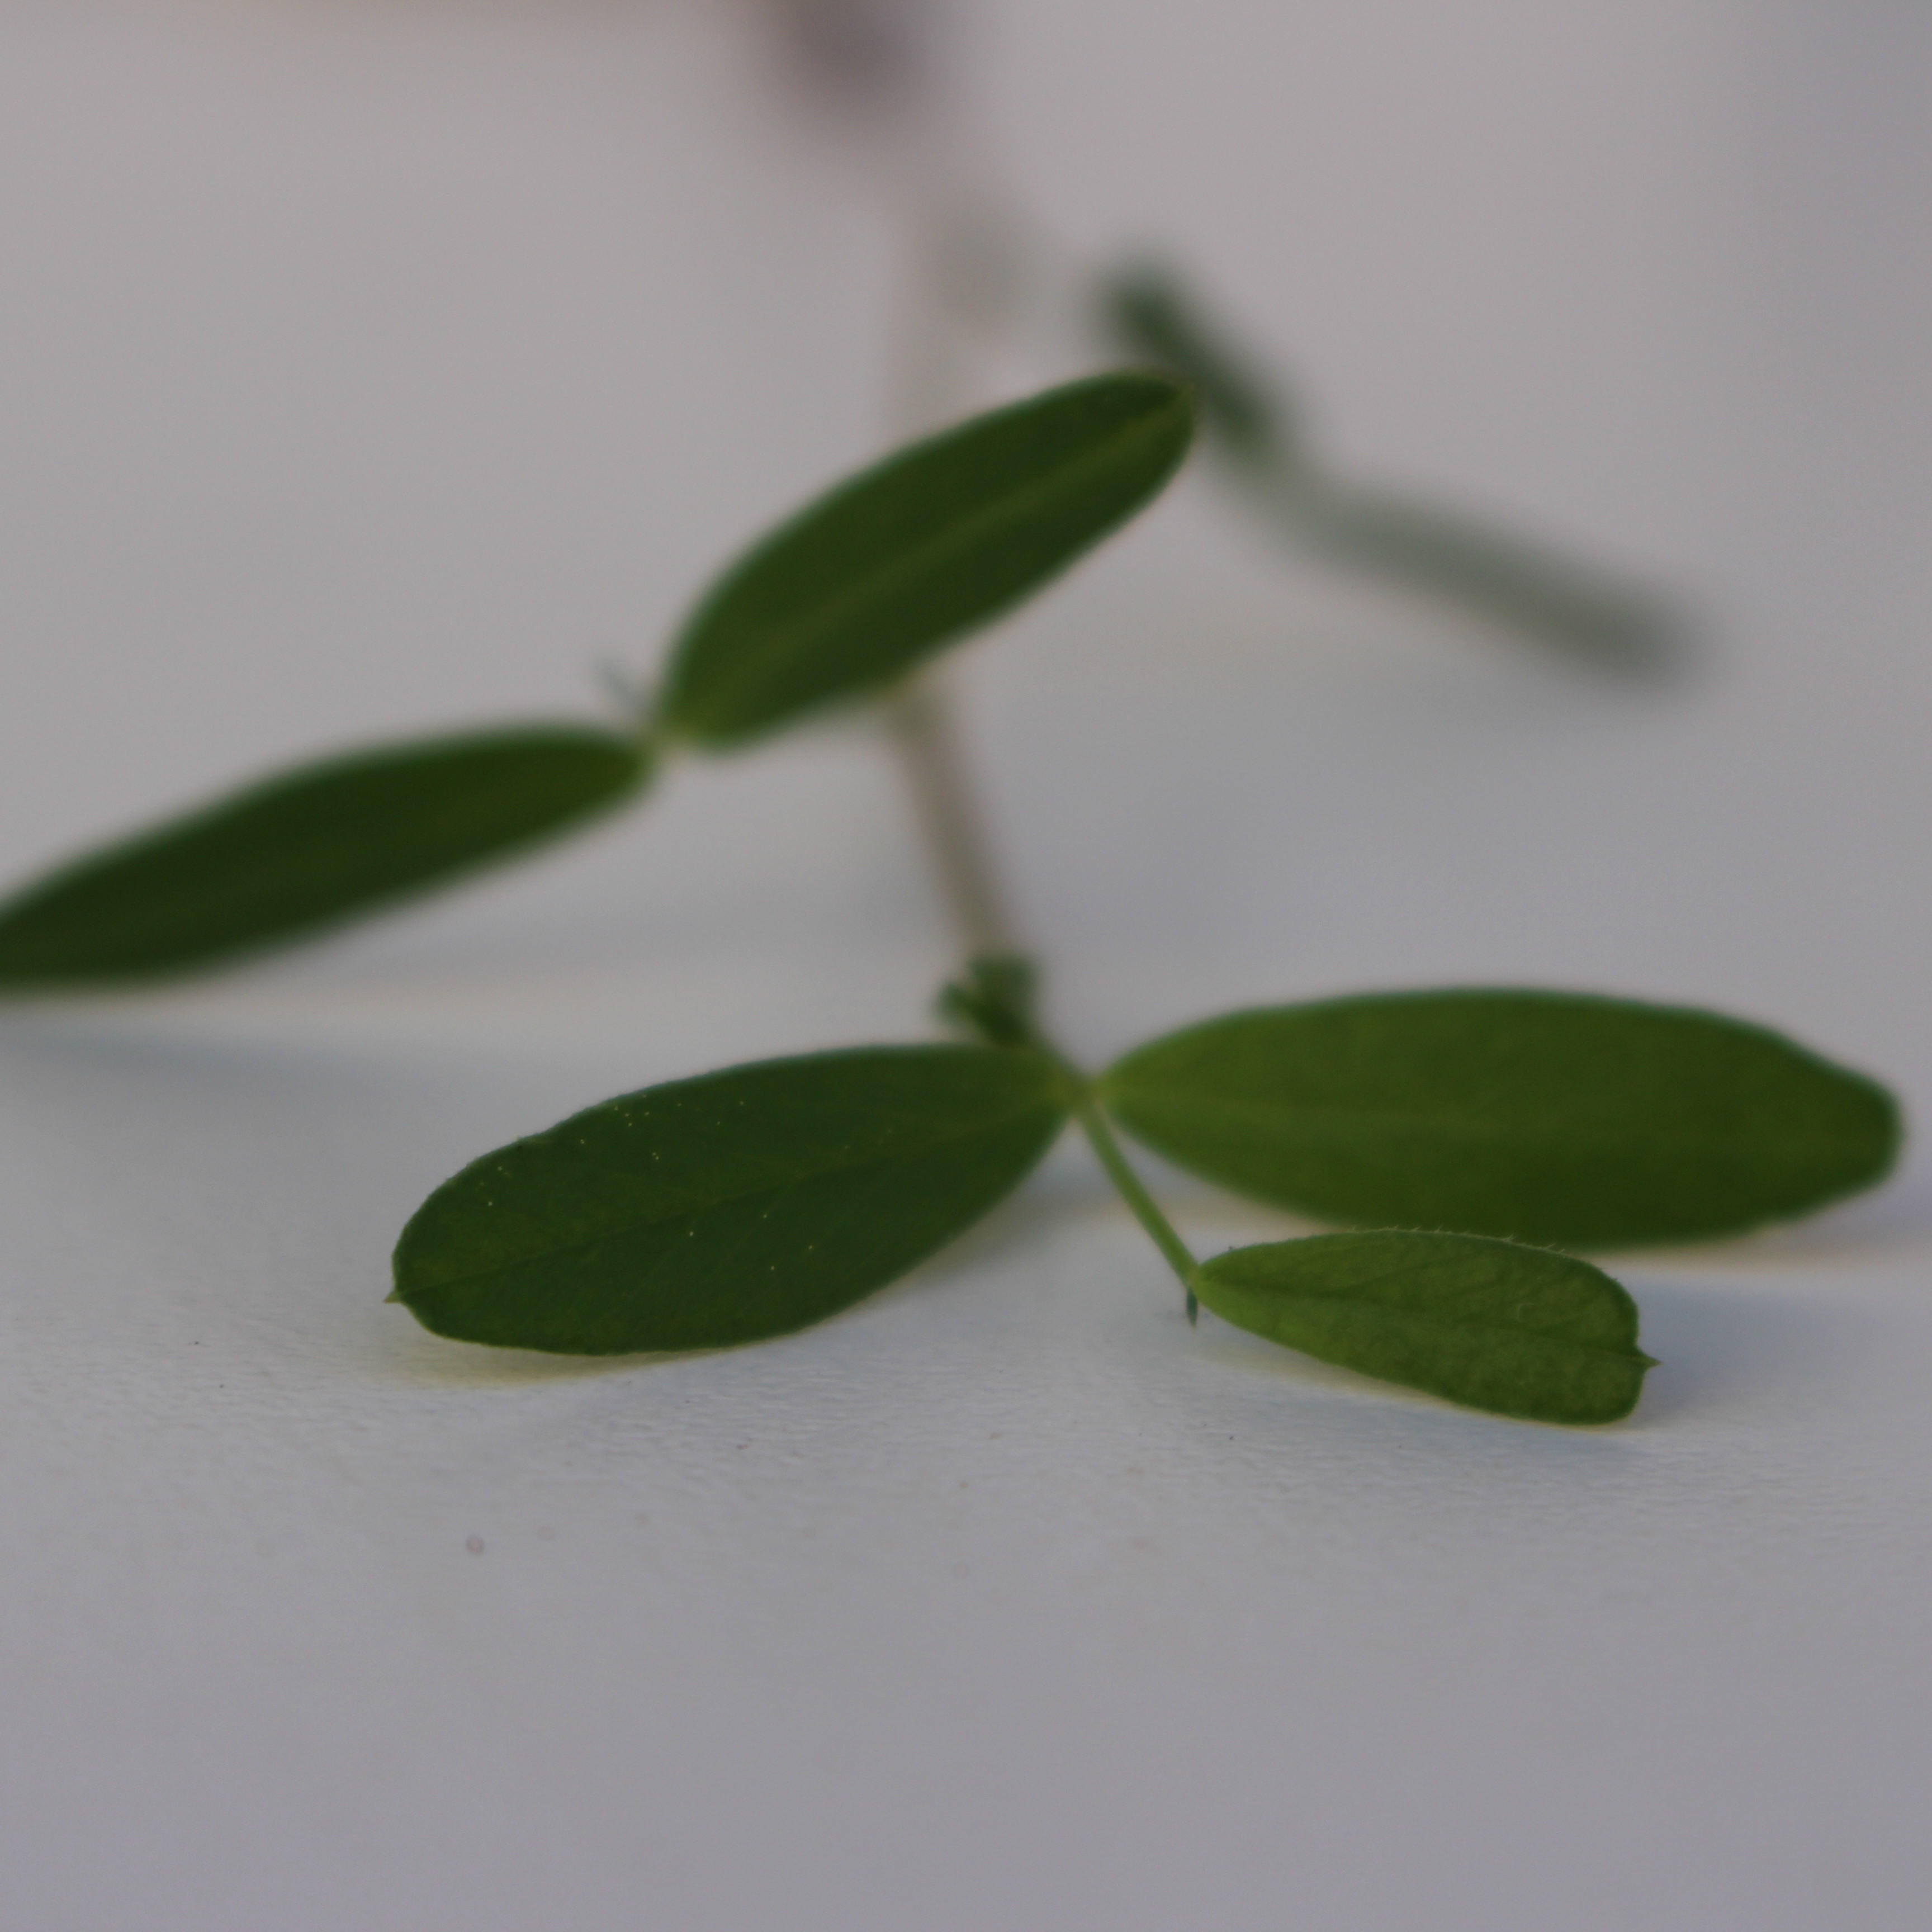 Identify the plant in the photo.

Vicia sativa
